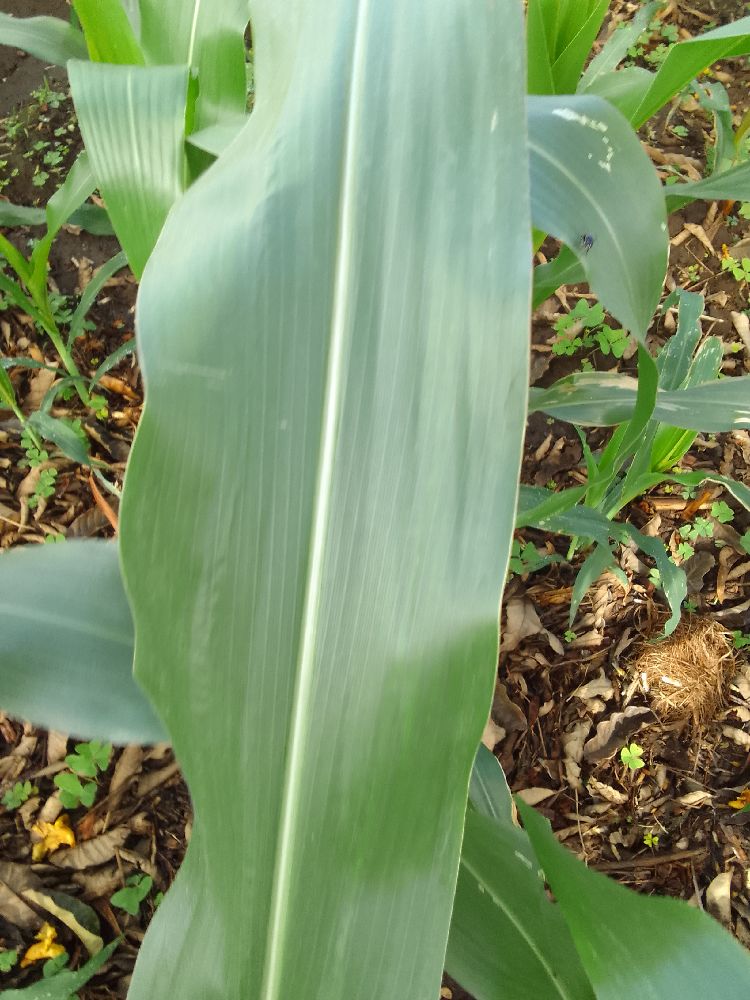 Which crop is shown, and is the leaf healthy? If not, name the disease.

maize, healthy
